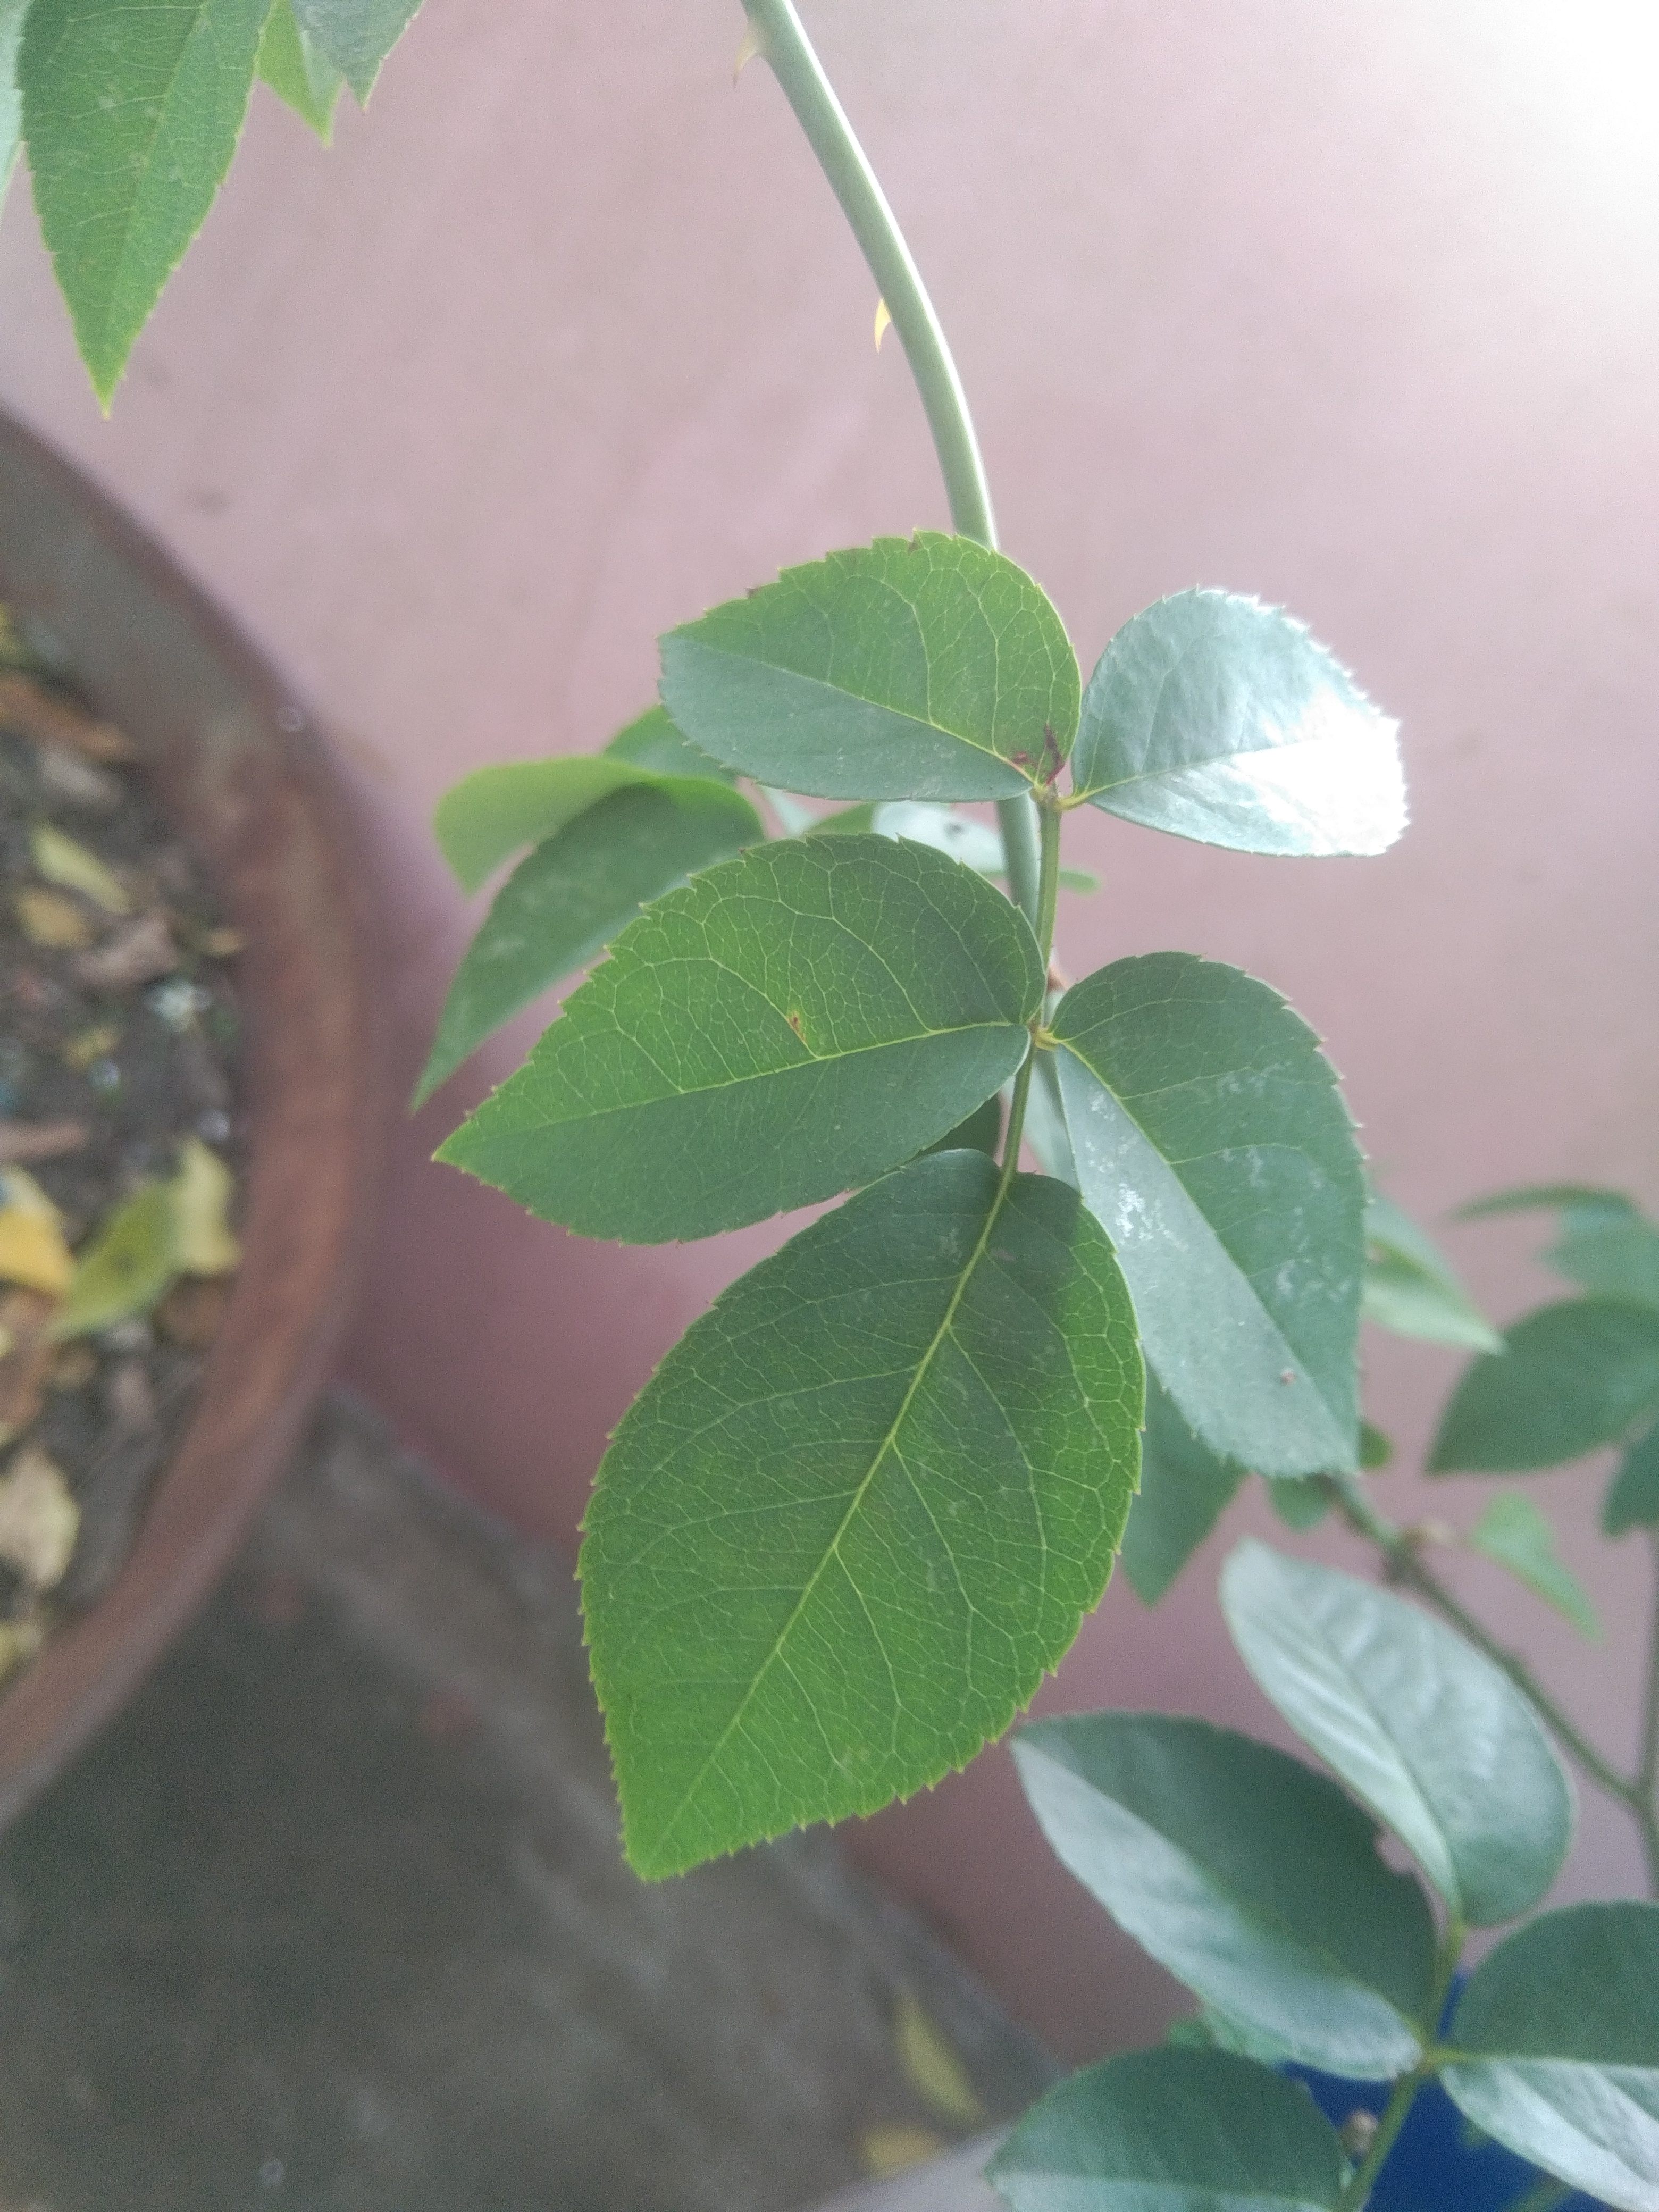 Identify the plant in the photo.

rose
